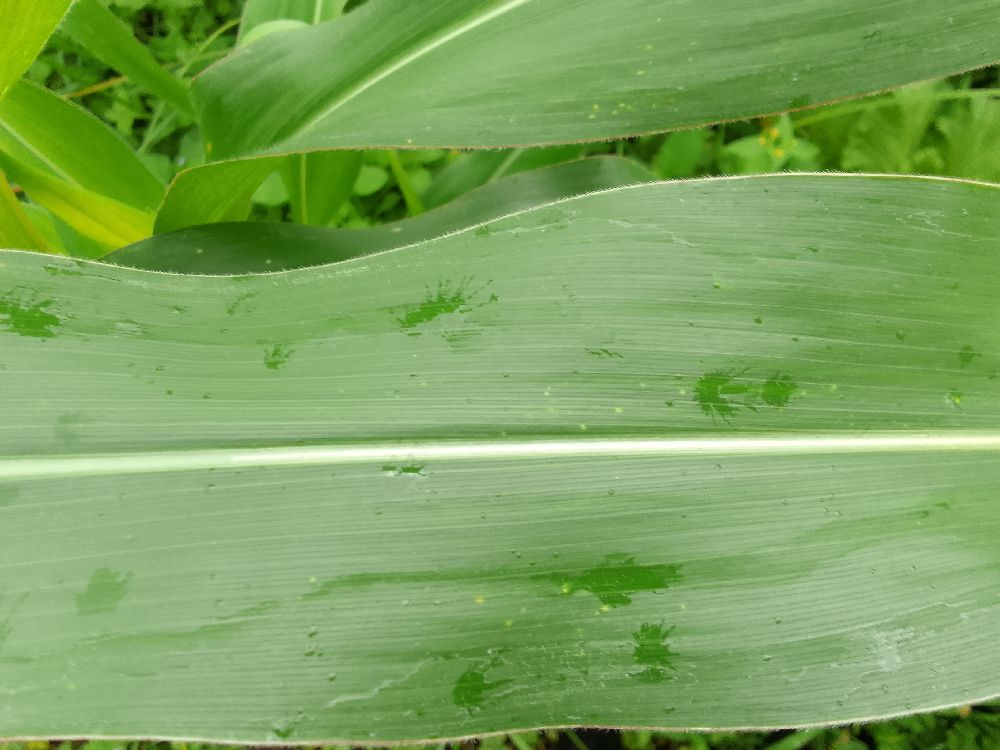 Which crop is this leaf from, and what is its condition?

maize, healthy
